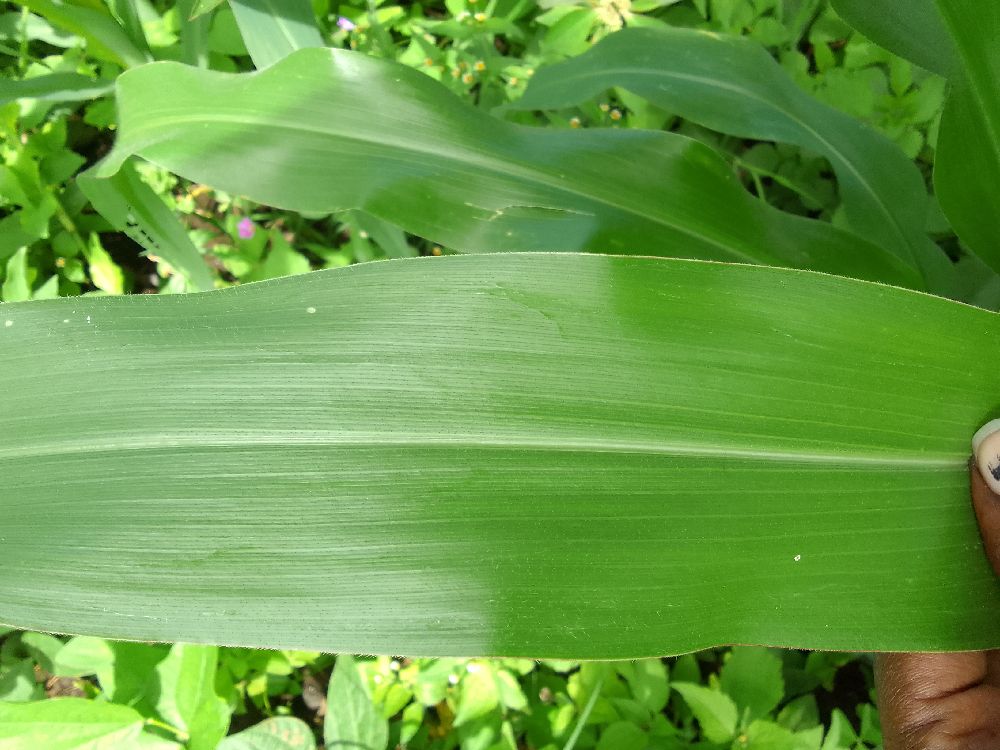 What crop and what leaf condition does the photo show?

maize, healthy
